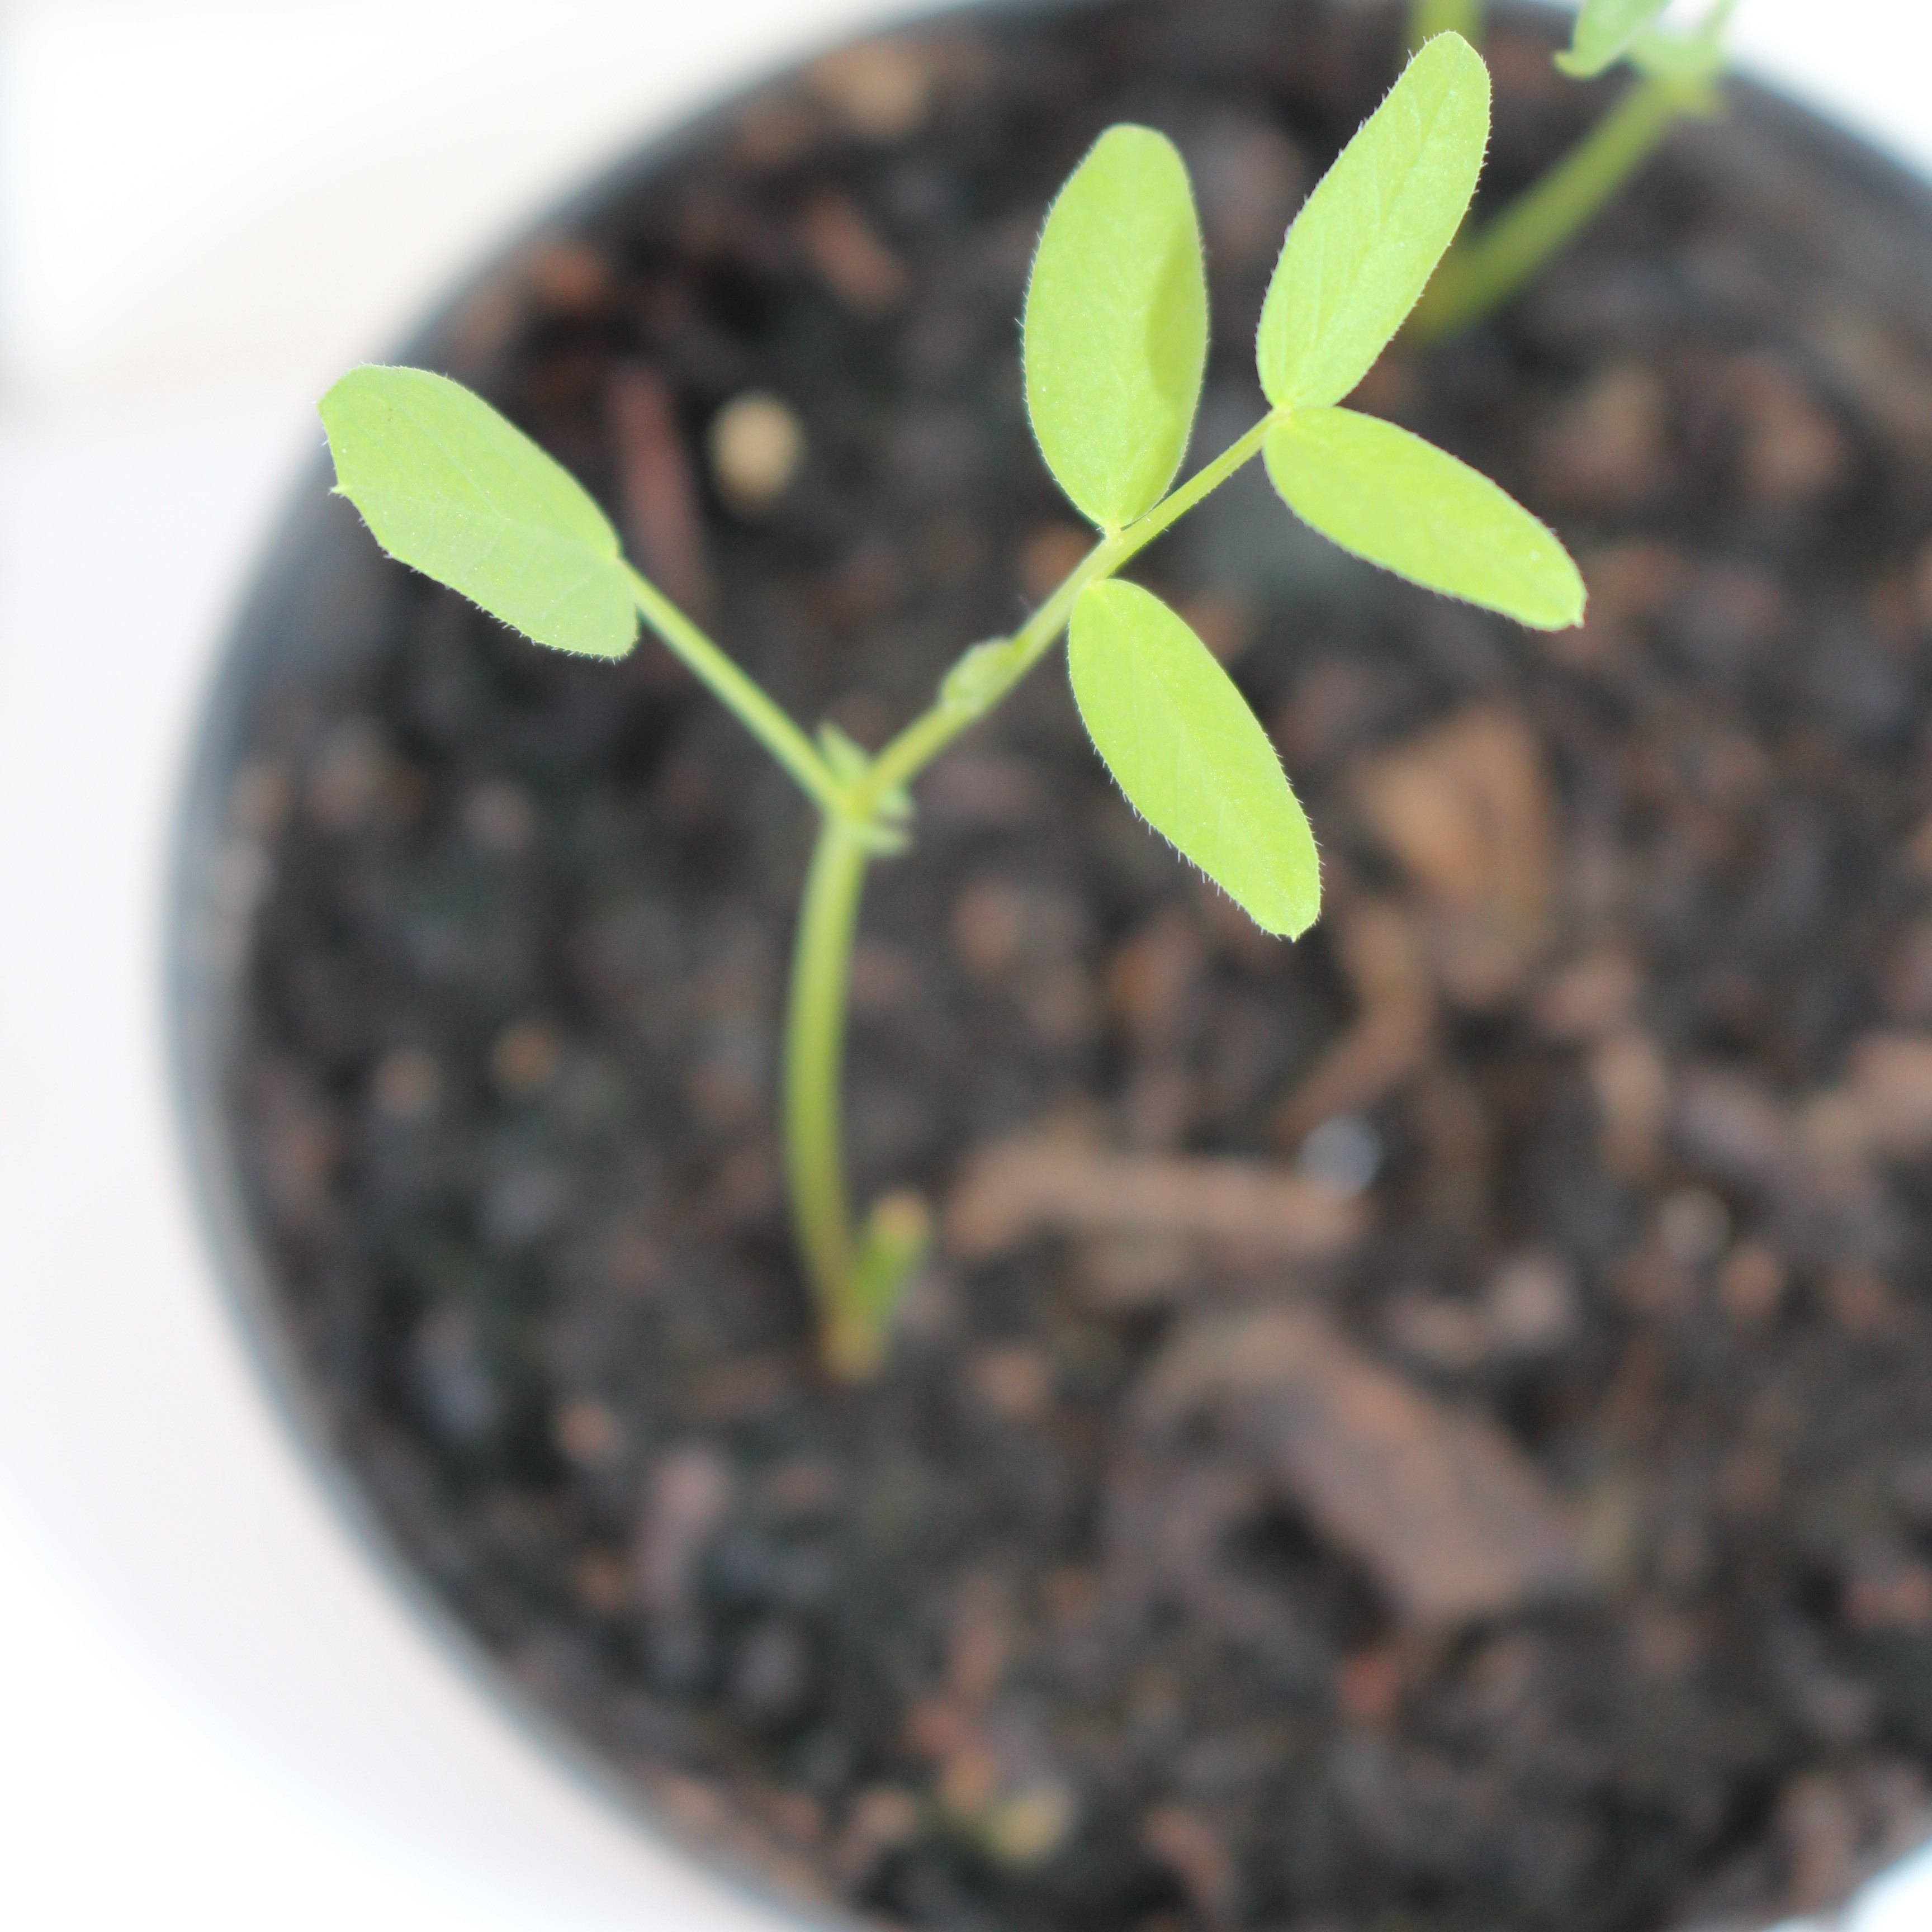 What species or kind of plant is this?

Vicia sativa
